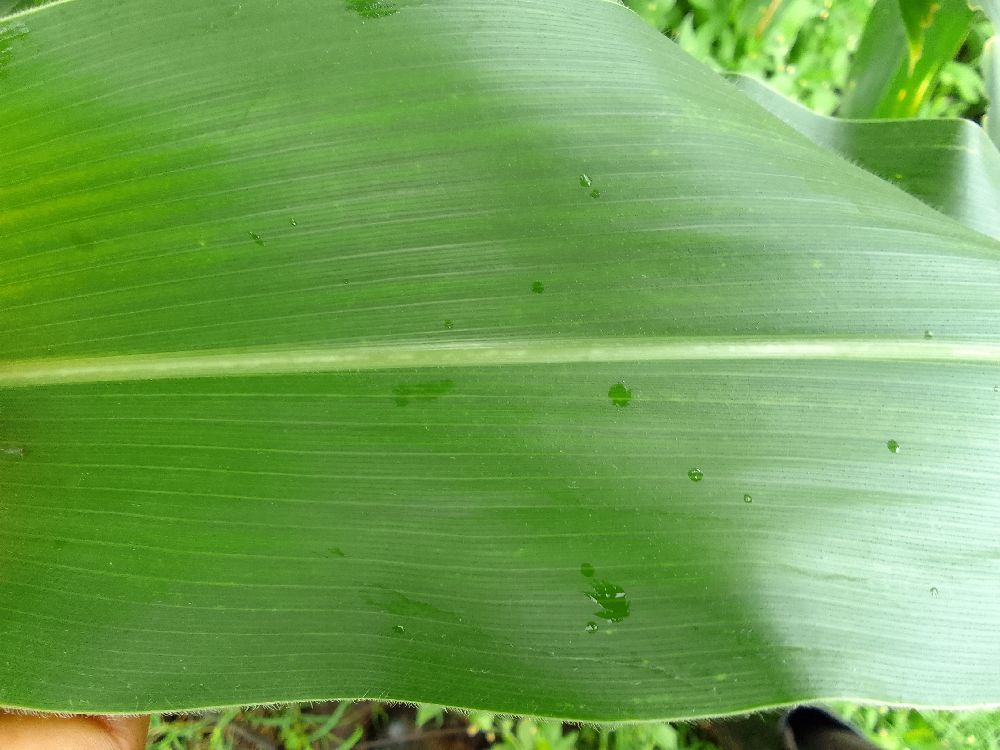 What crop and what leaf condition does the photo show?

maize, healthy
